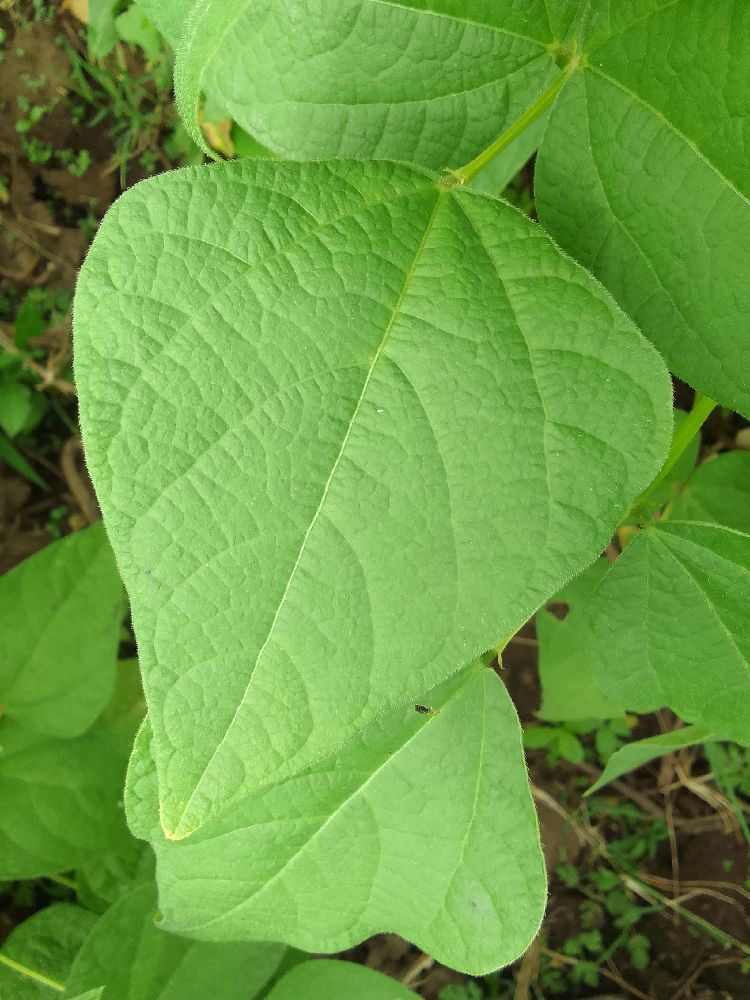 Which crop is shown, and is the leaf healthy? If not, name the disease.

common bean, healthy
